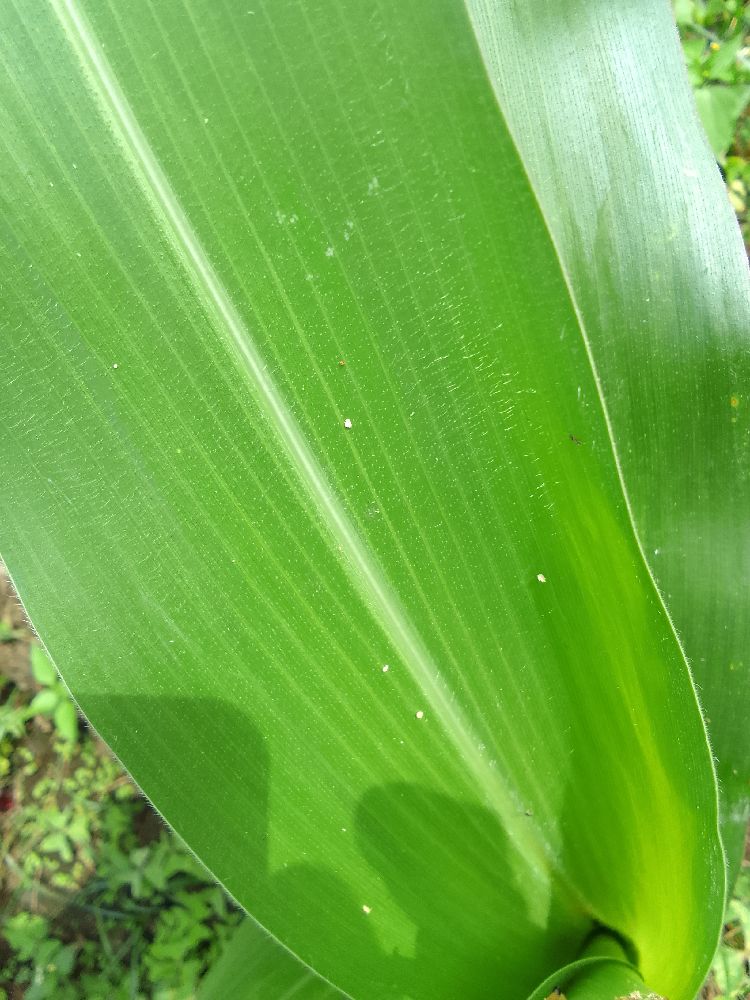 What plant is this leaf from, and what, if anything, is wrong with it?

maize, healthy
